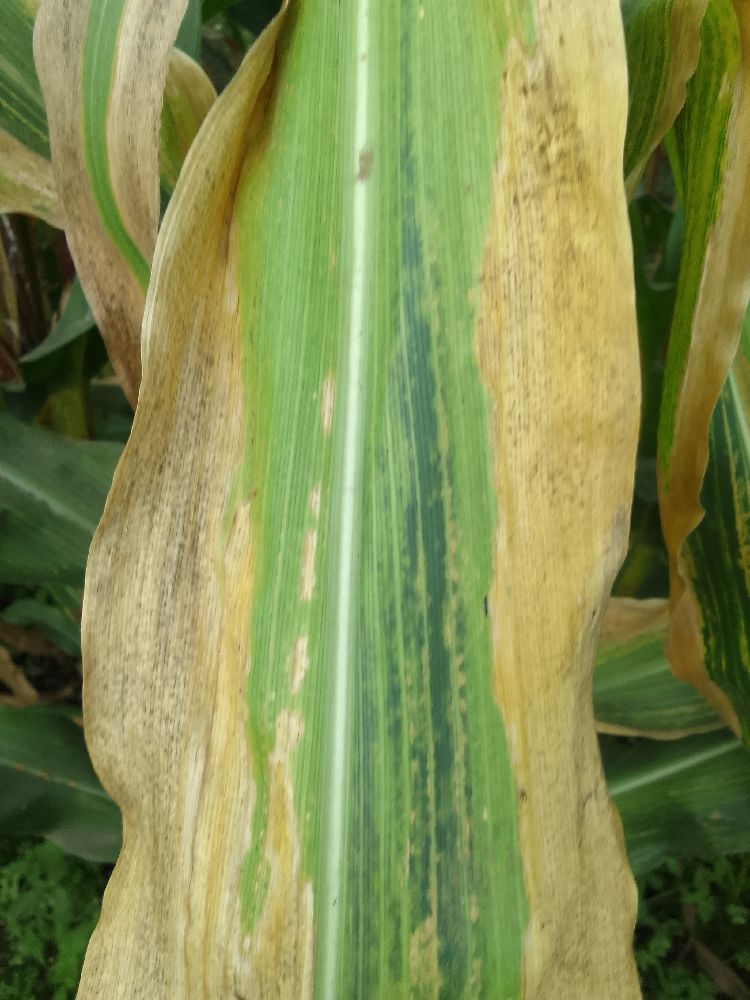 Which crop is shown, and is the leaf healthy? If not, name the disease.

maize, maize lethal necrosis
